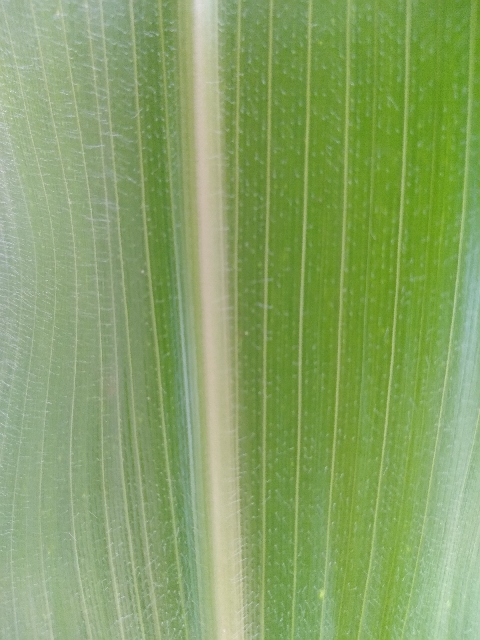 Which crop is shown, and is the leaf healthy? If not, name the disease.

maize, healthy
